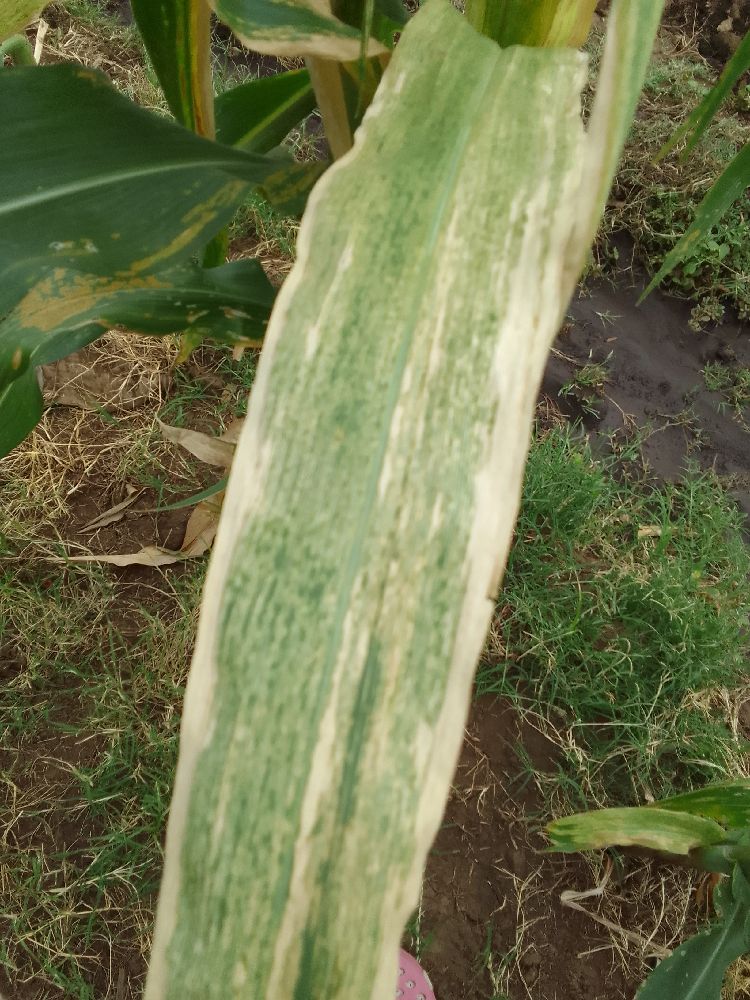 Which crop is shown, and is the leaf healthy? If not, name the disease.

maize, maize lethal necrosis
